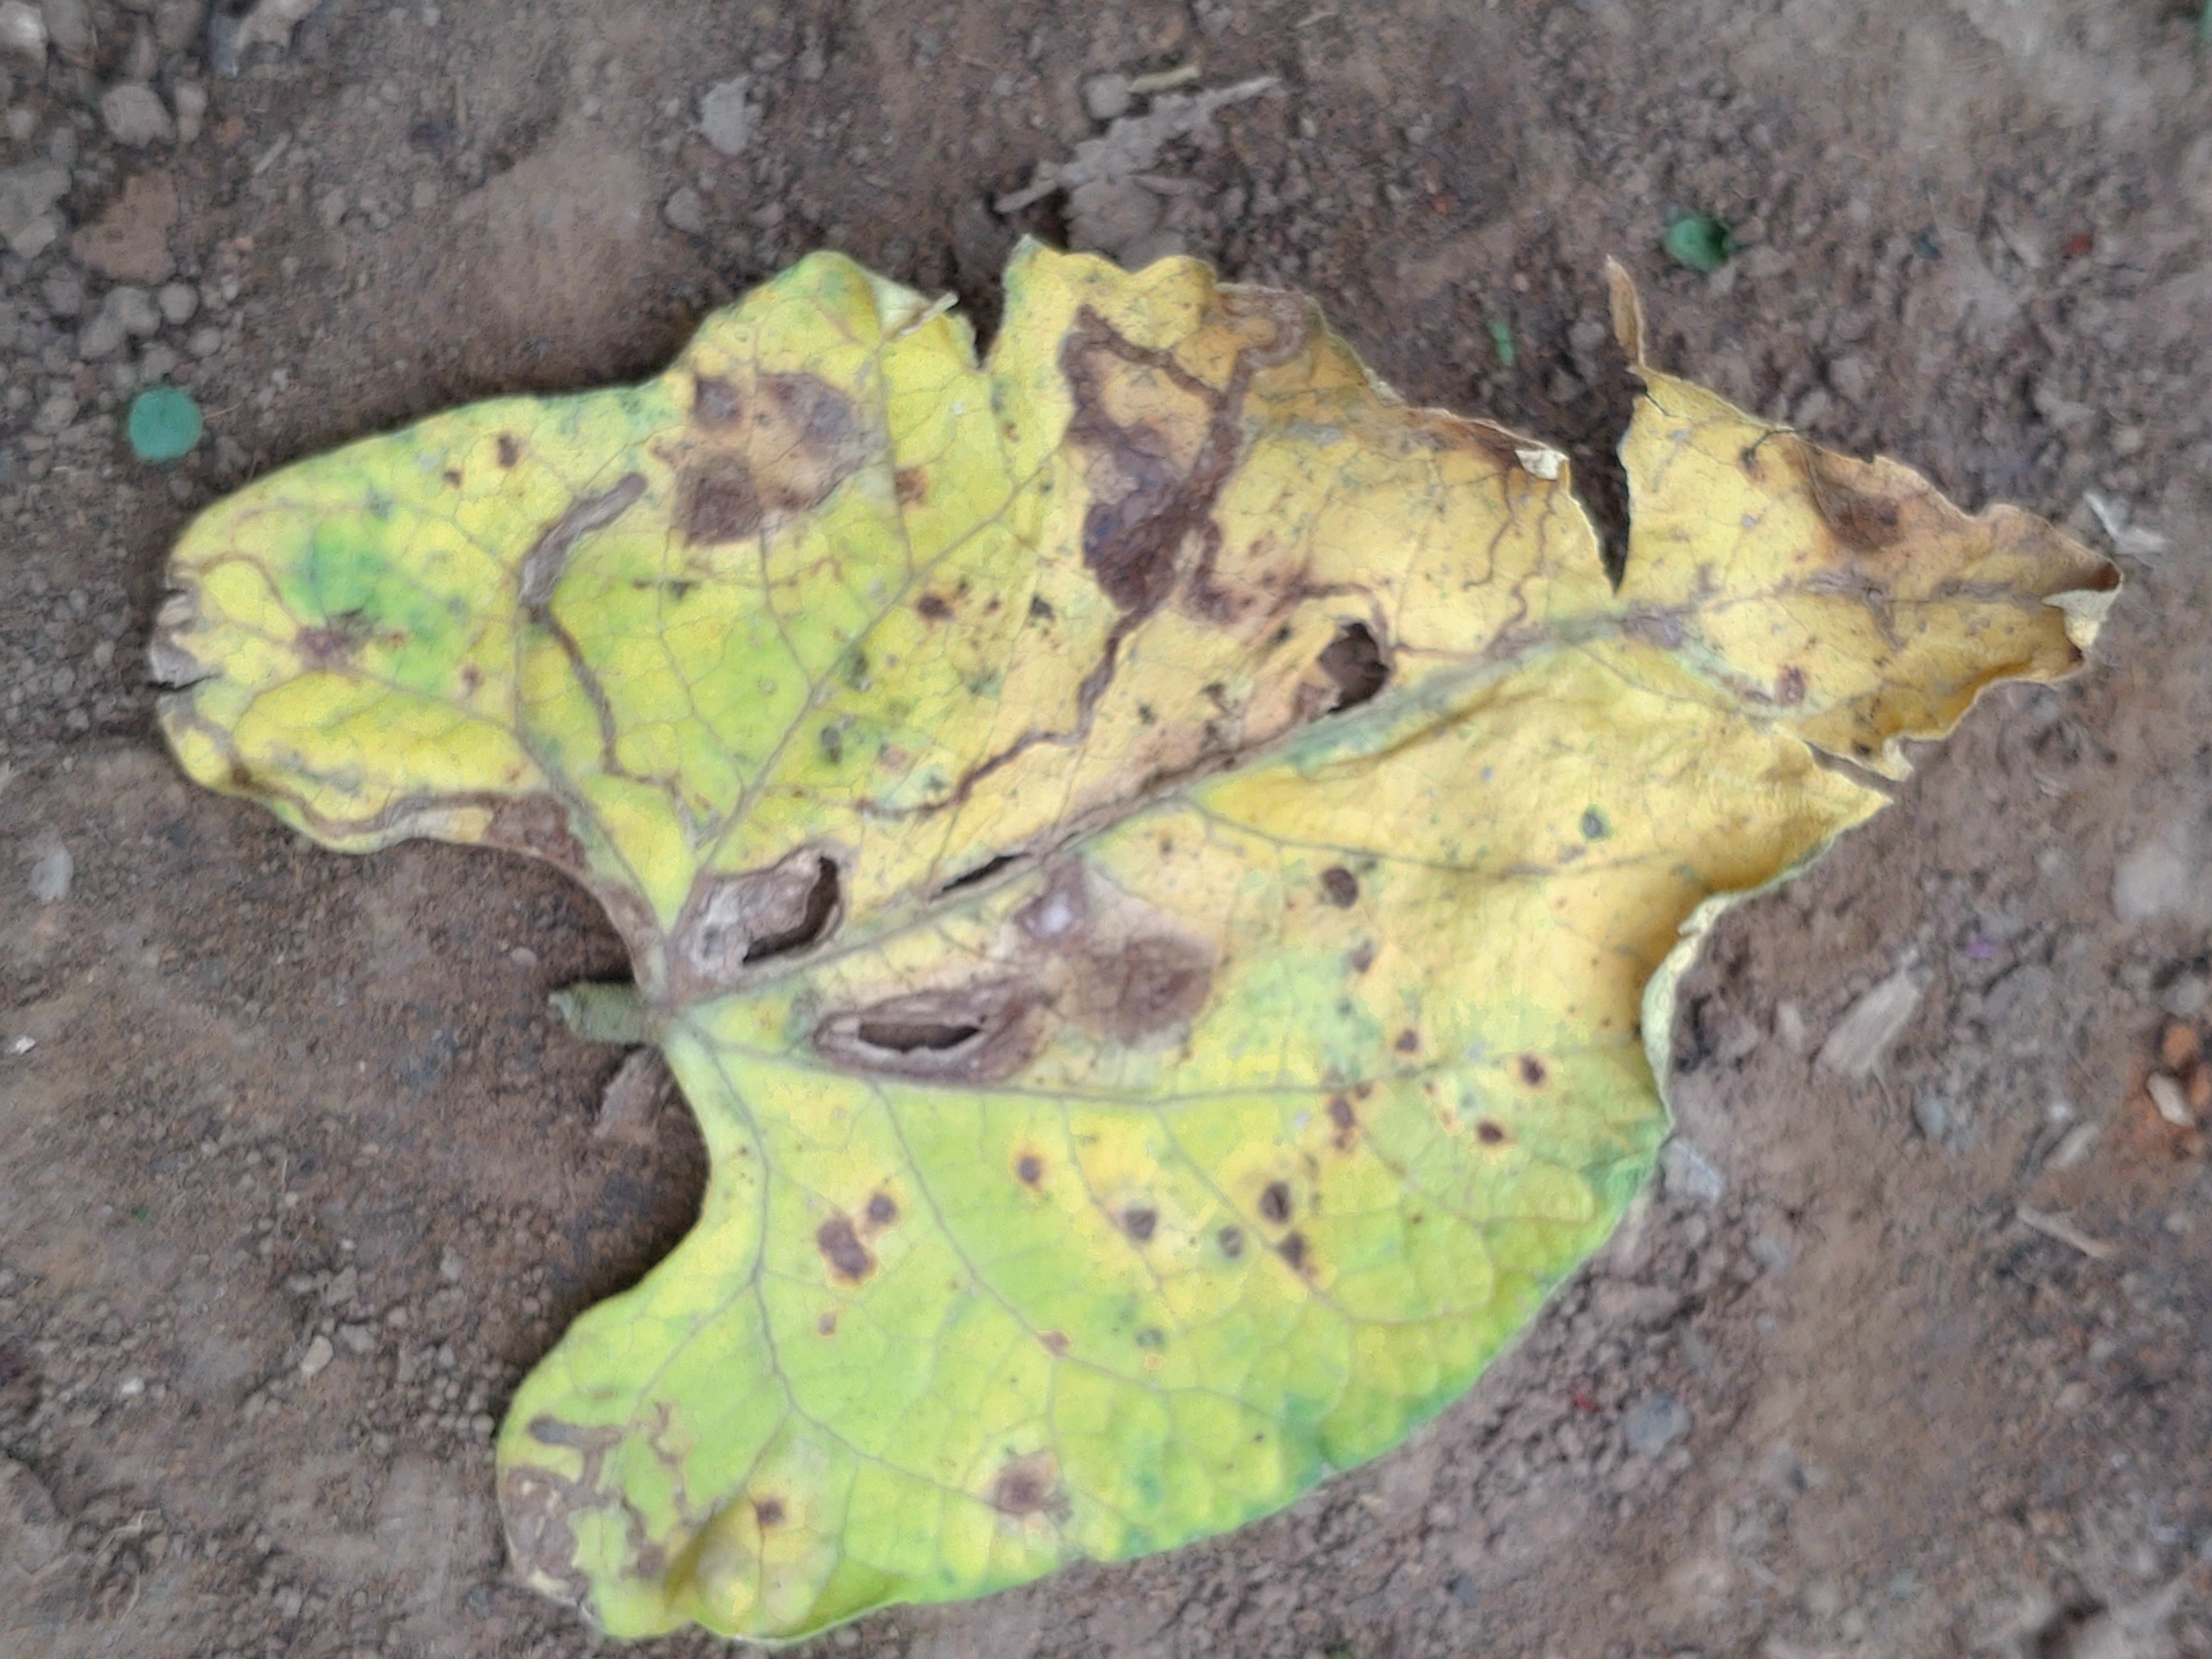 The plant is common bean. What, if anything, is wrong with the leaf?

anthracnose
